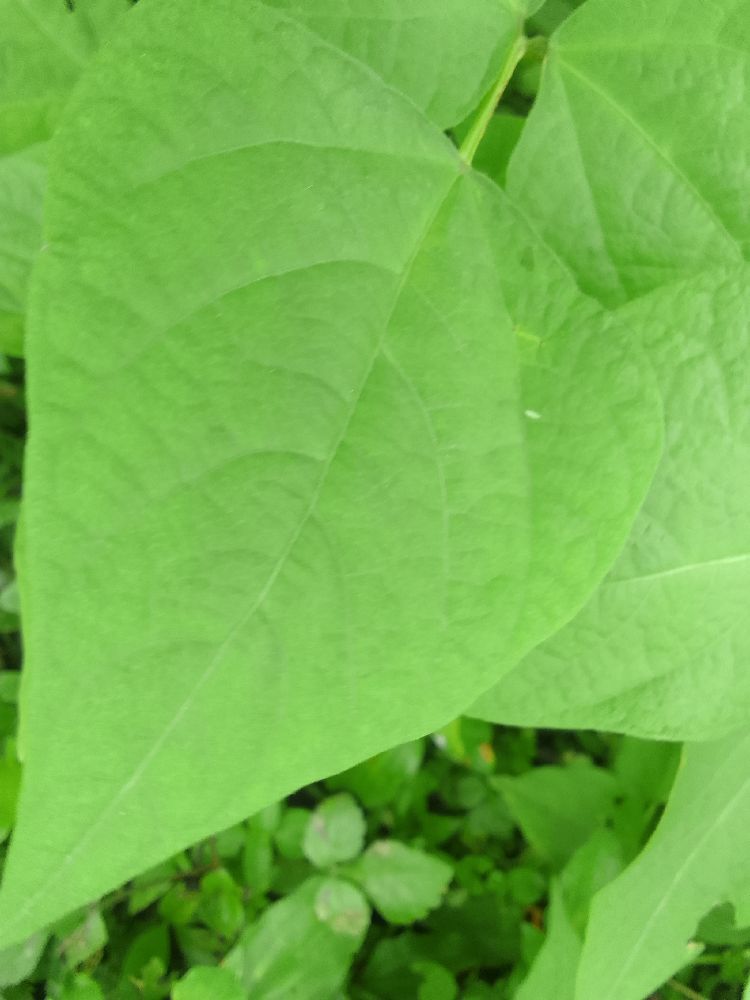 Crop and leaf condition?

common bean, healthy
